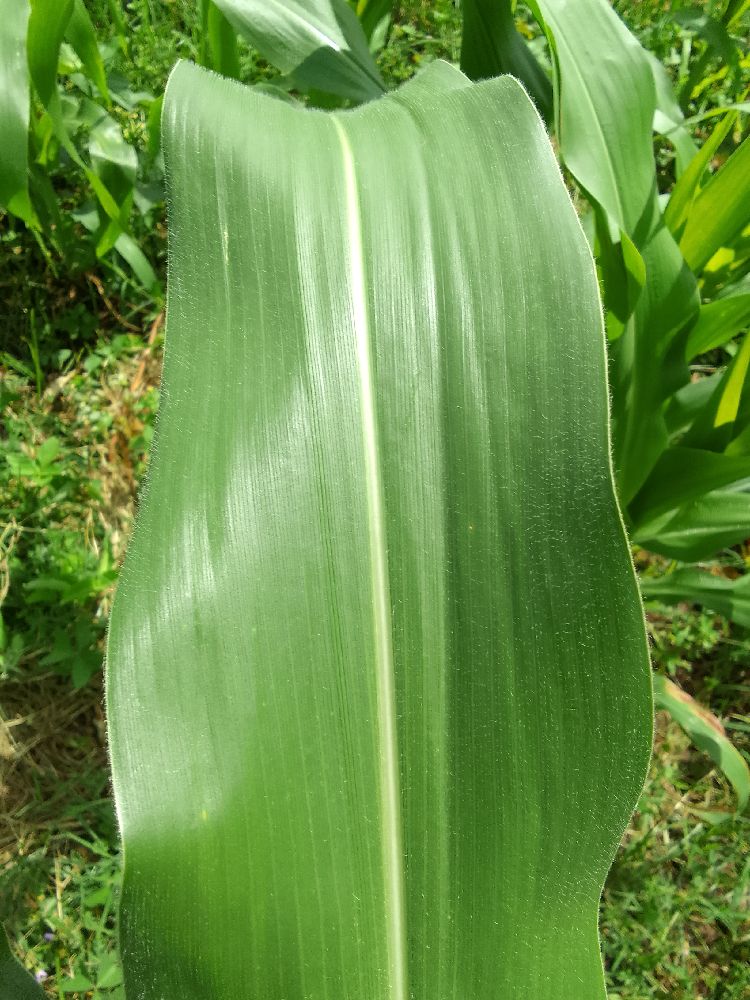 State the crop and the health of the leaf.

maize, healthy
